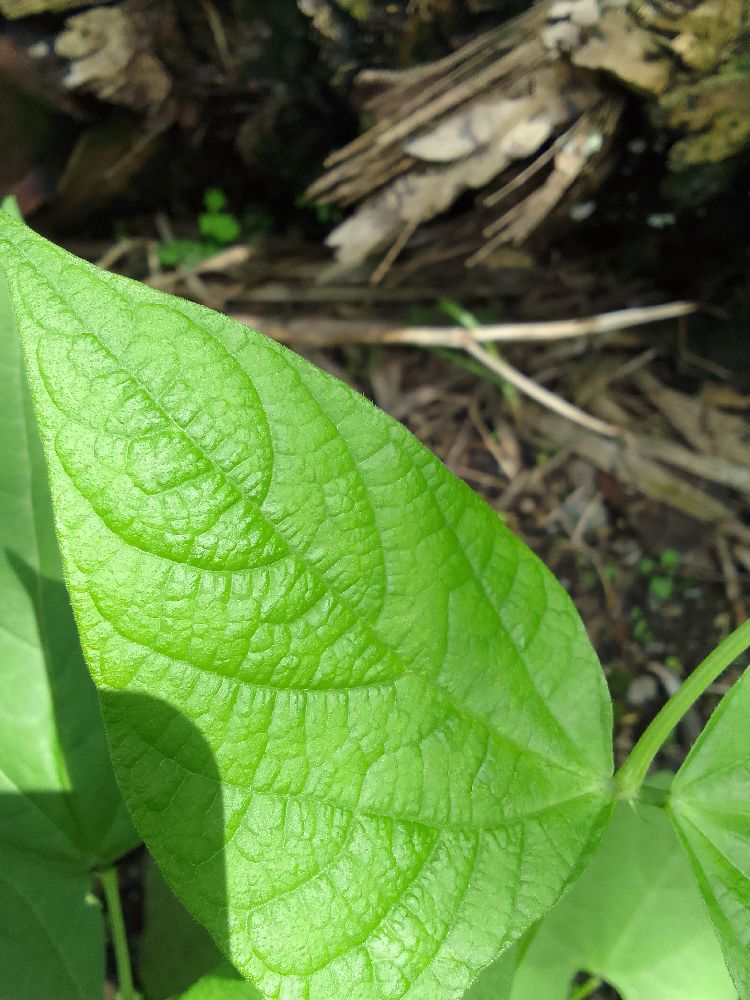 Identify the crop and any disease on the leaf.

common bean, healthy
